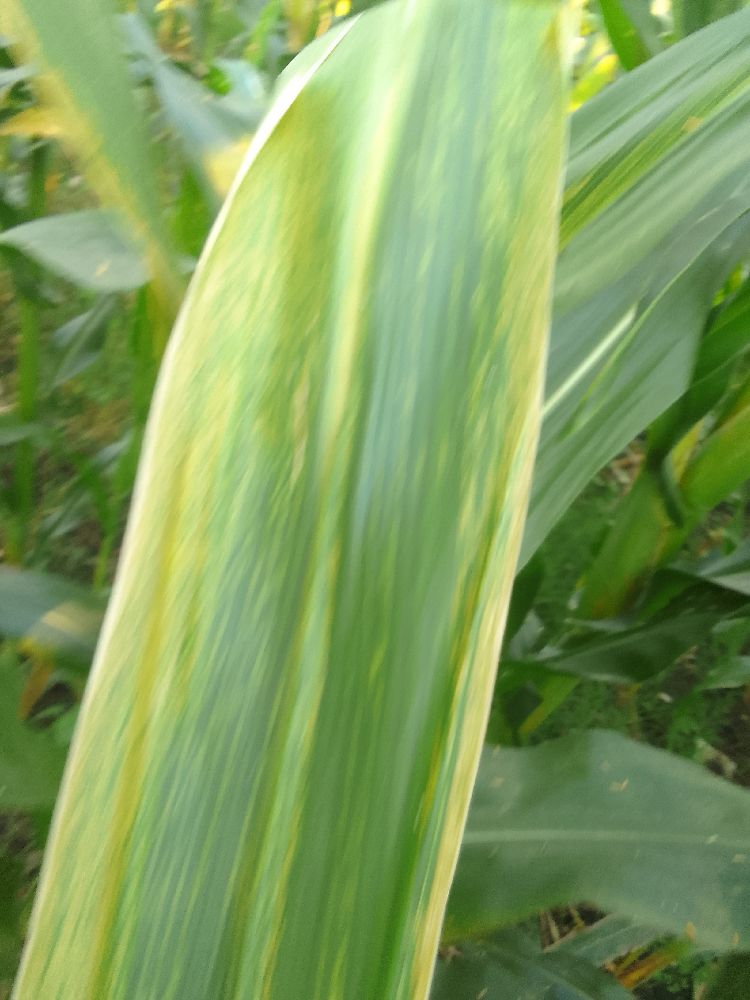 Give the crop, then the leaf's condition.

maize, maize lethal necrosis
